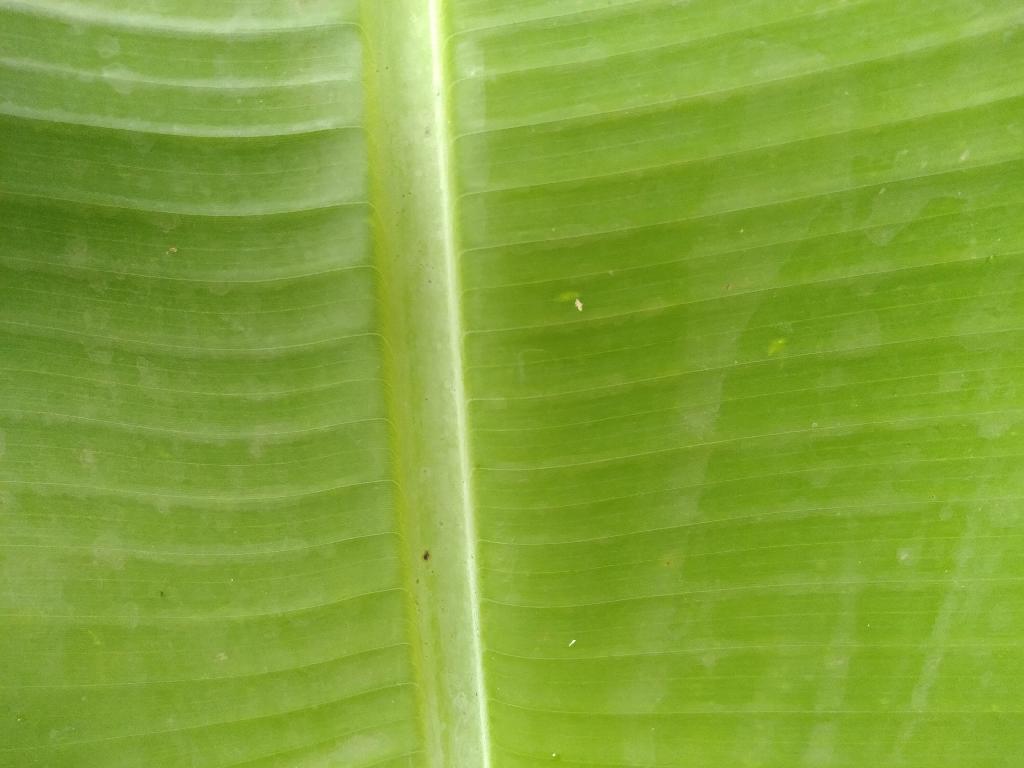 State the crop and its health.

banana, healthy
